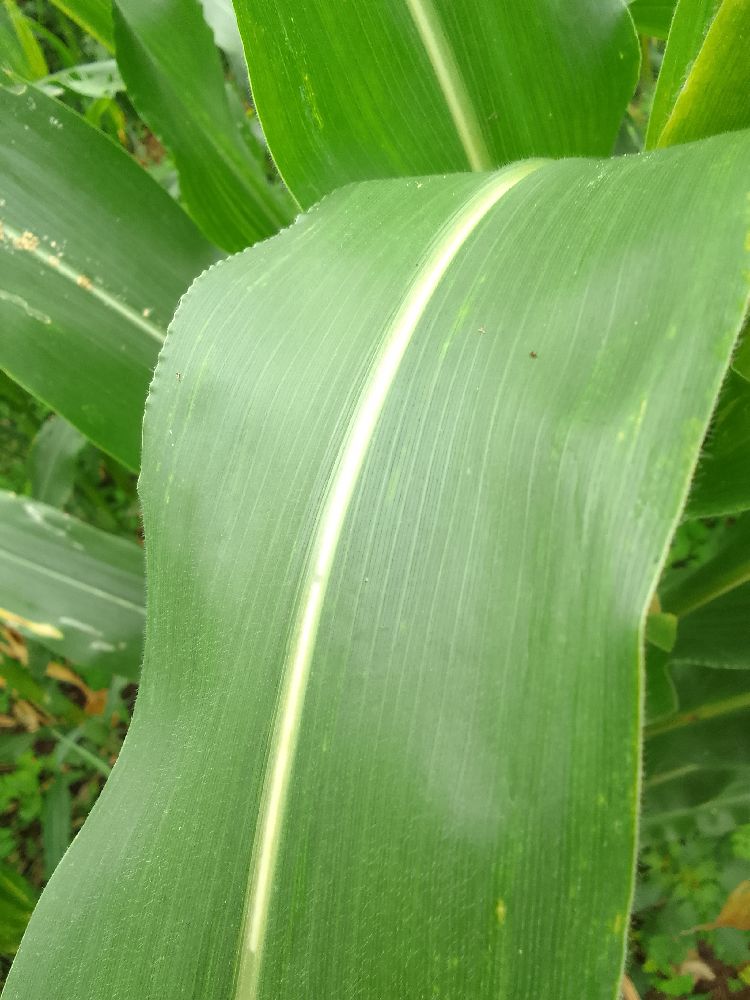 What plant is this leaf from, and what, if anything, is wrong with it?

maize, healthy
